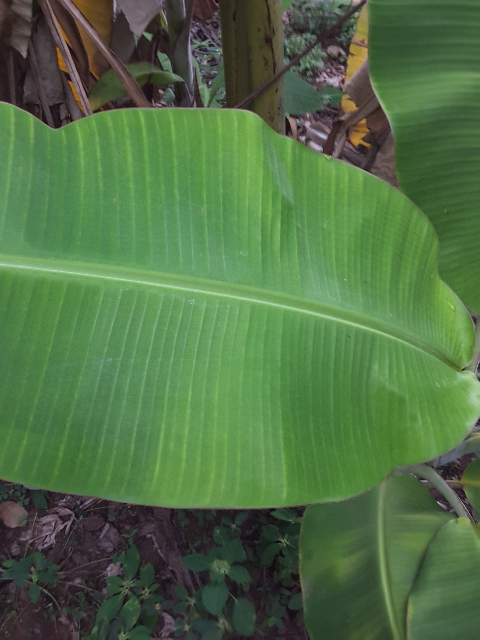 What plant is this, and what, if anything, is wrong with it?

banana, healthy
